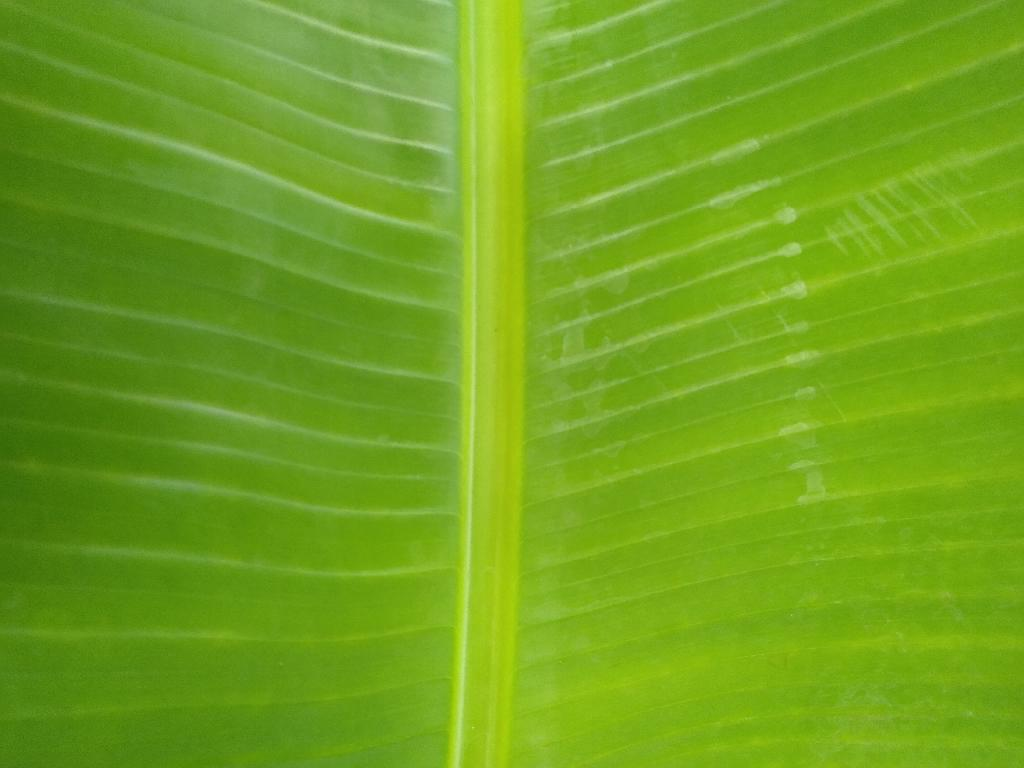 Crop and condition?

banana, healthy
